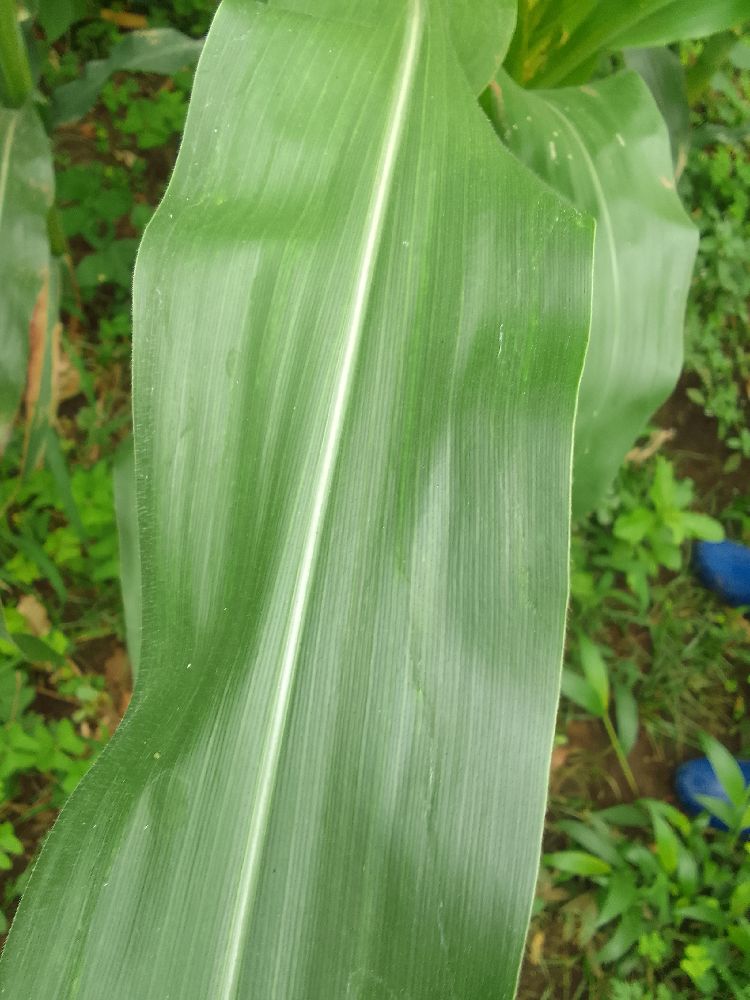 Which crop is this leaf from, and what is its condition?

maize, healthy
